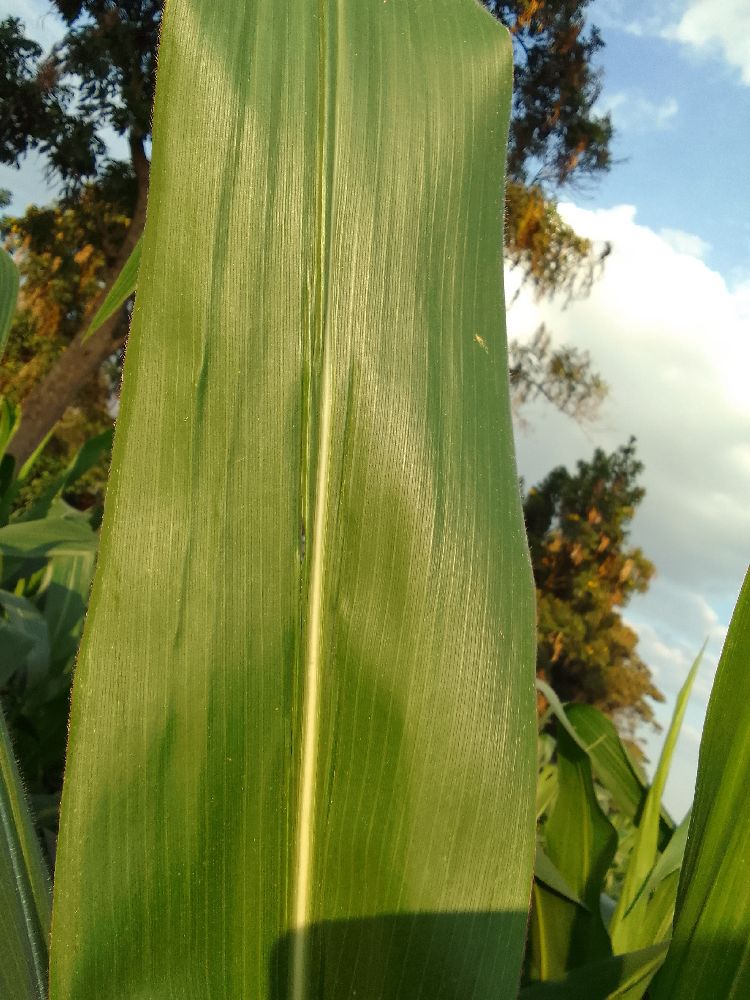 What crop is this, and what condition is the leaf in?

maize, healthy
